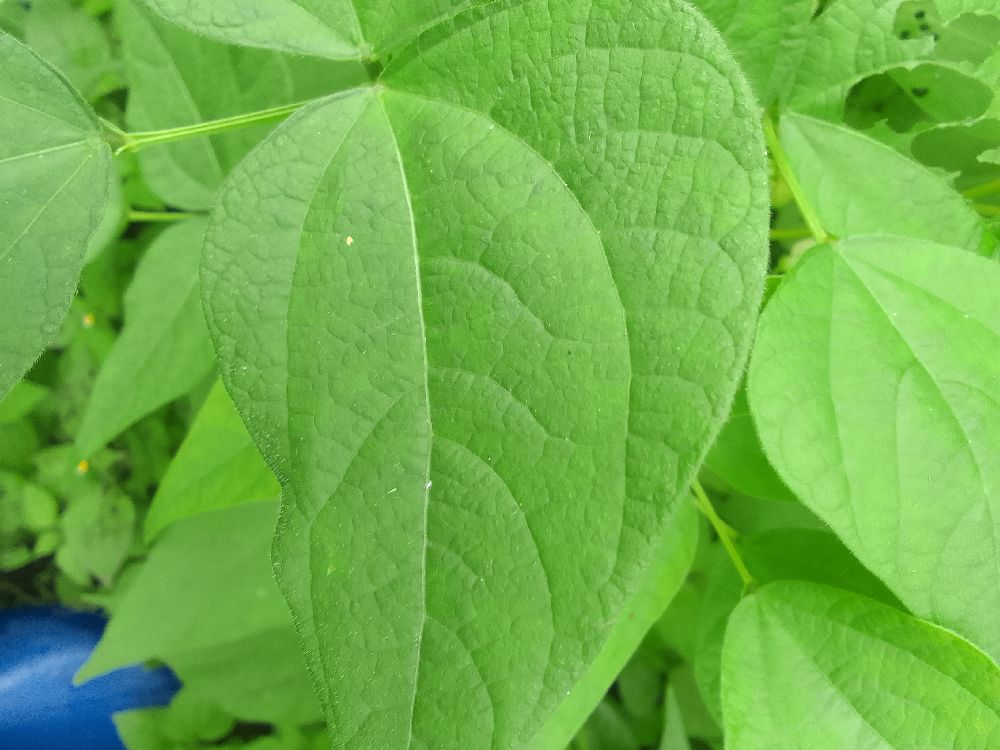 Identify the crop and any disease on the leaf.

common bean, healthy
